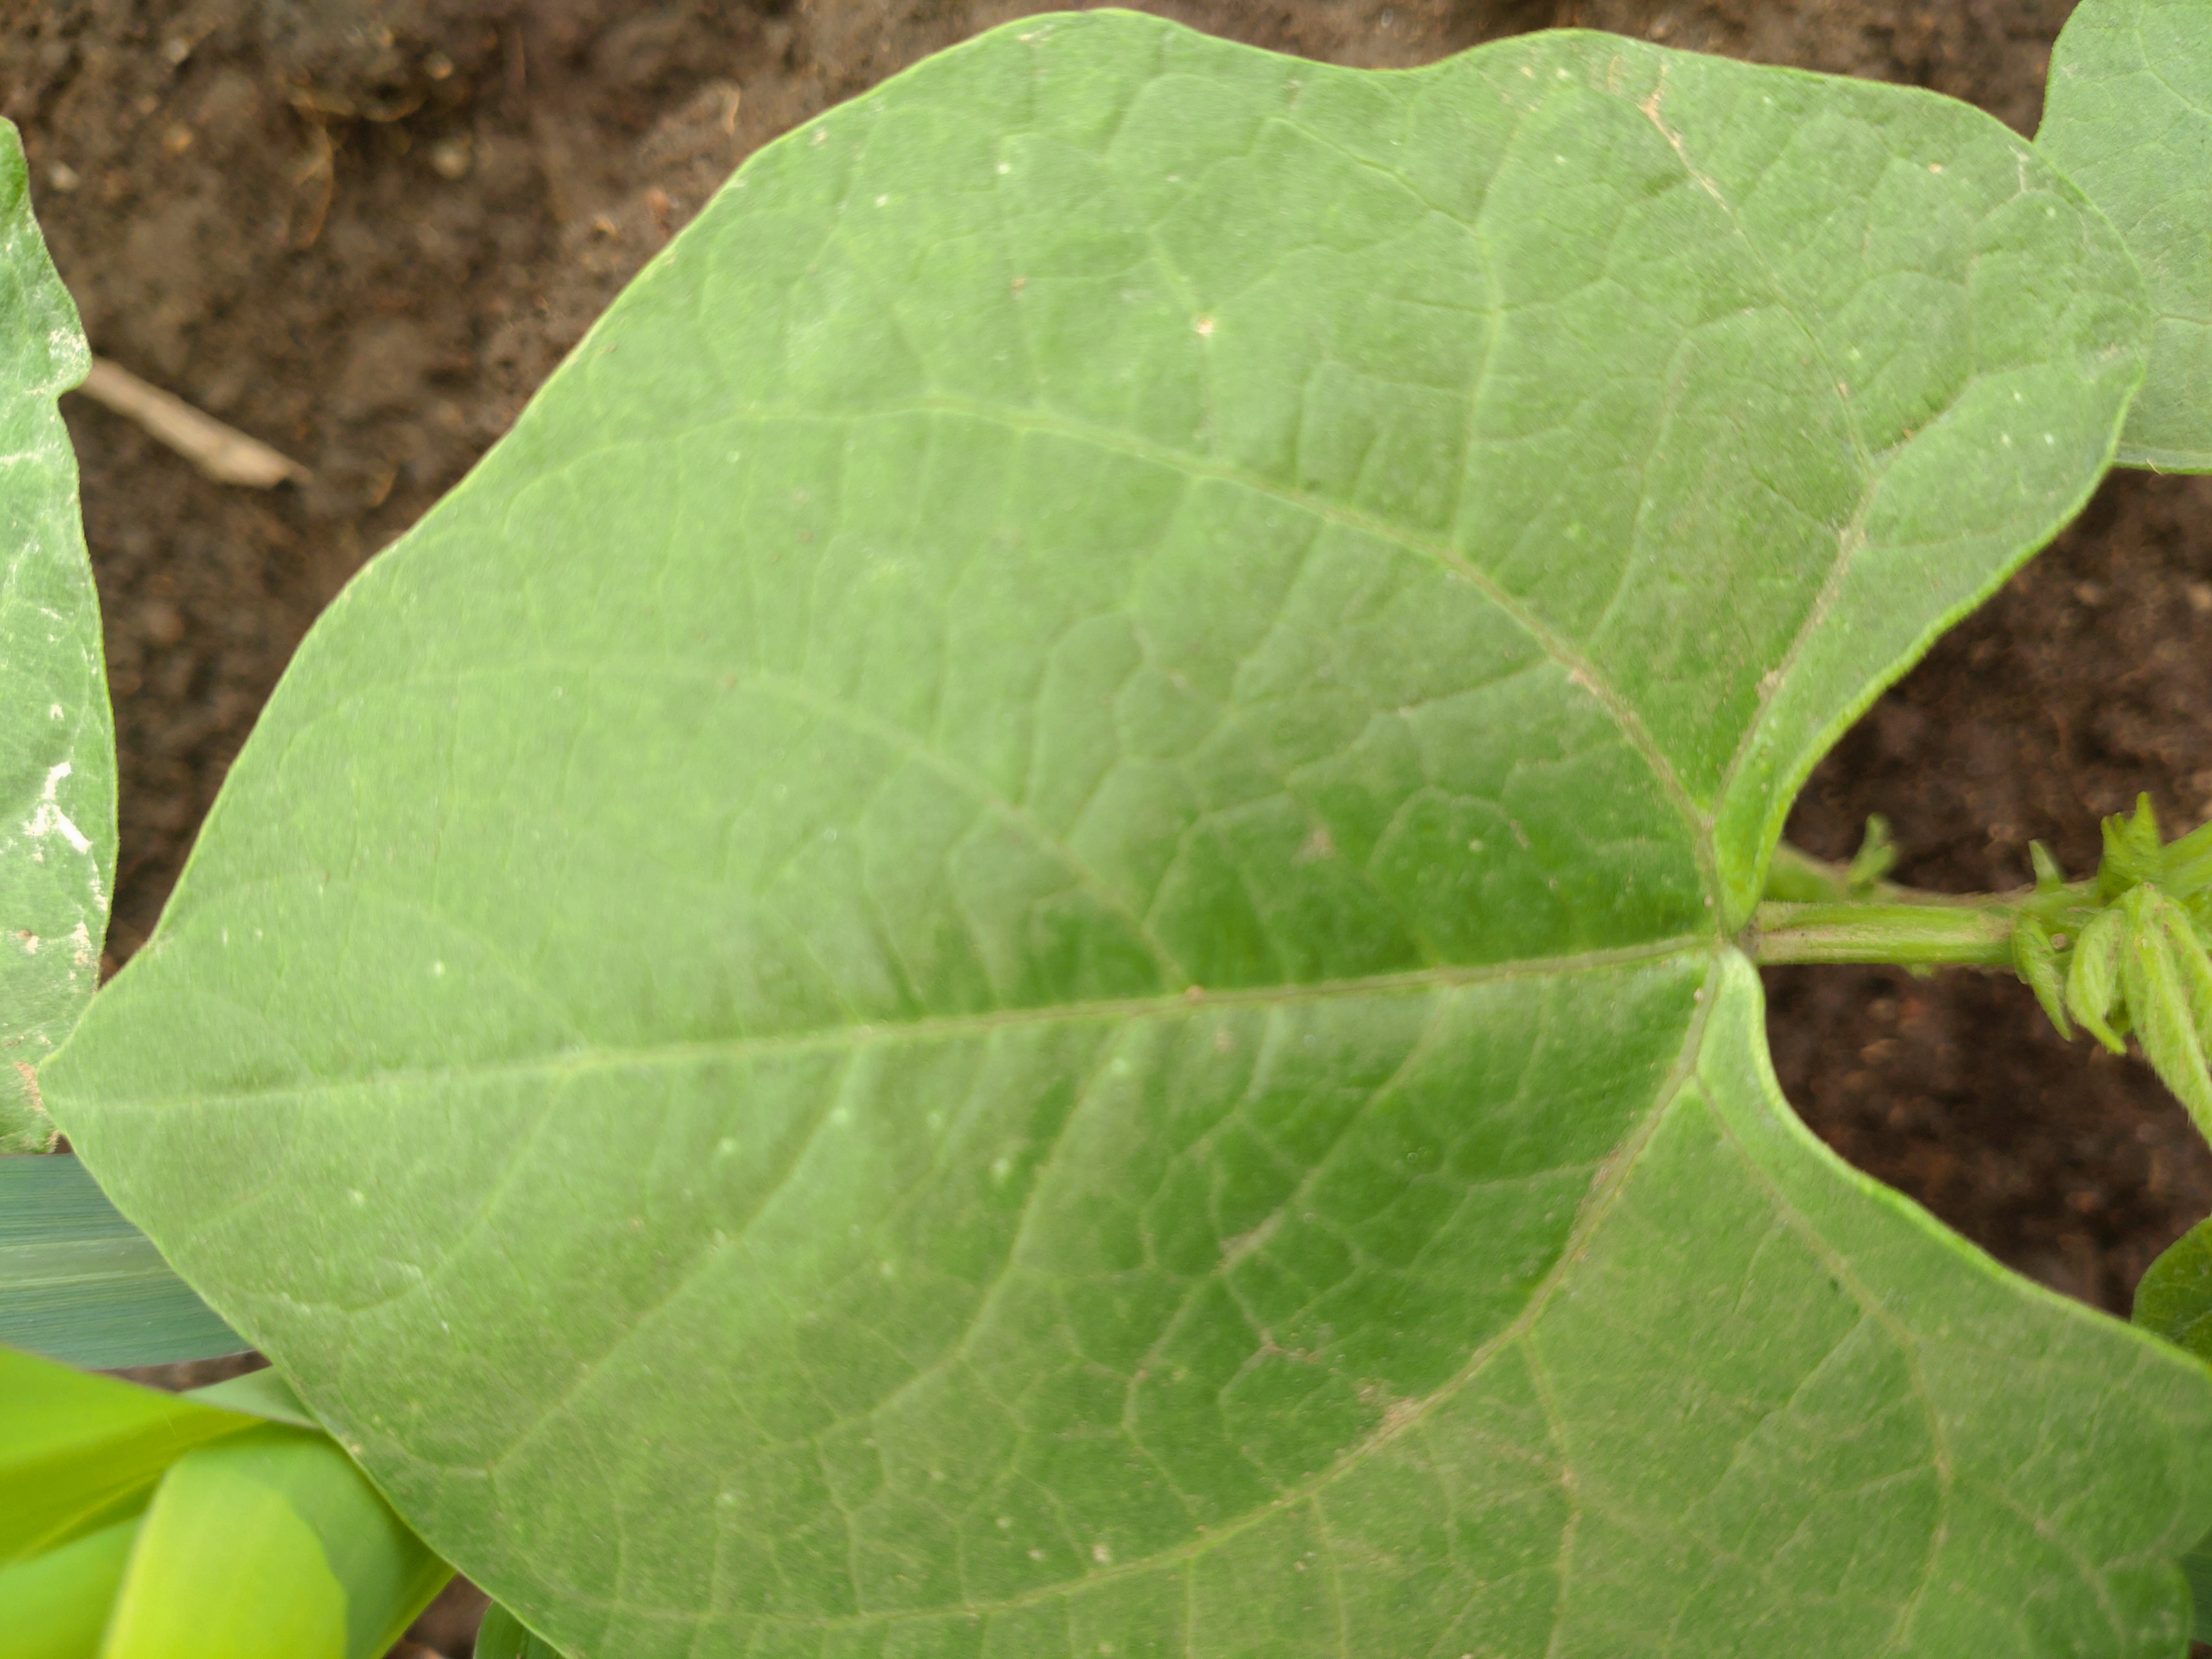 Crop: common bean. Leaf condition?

healthy
